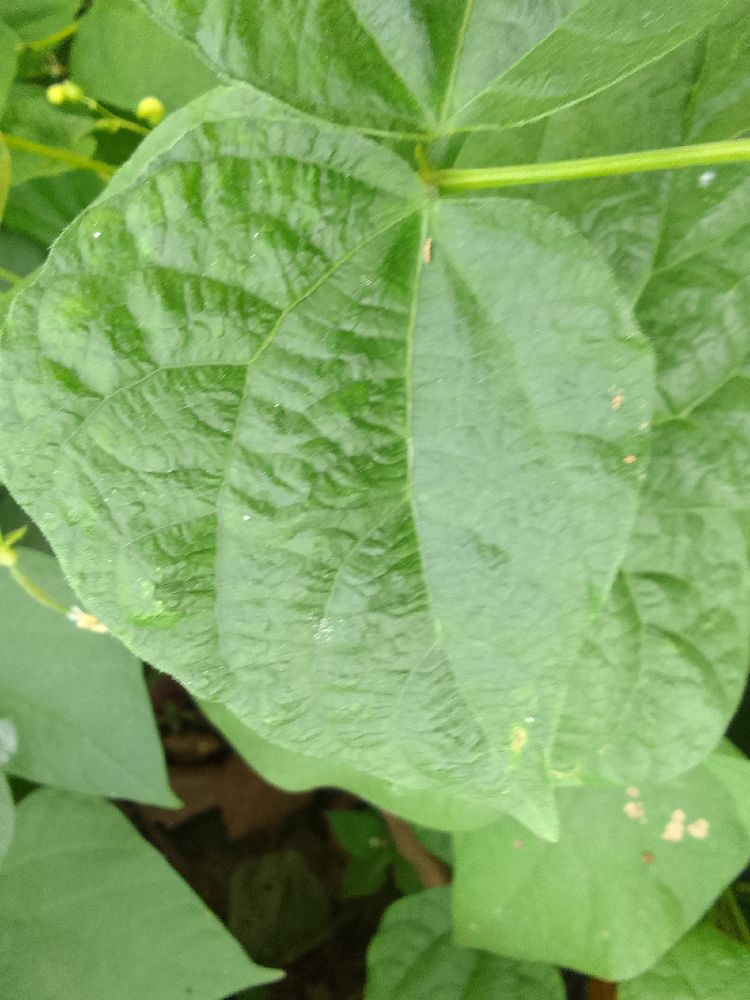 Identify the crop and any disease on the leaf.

common bean, healthy
